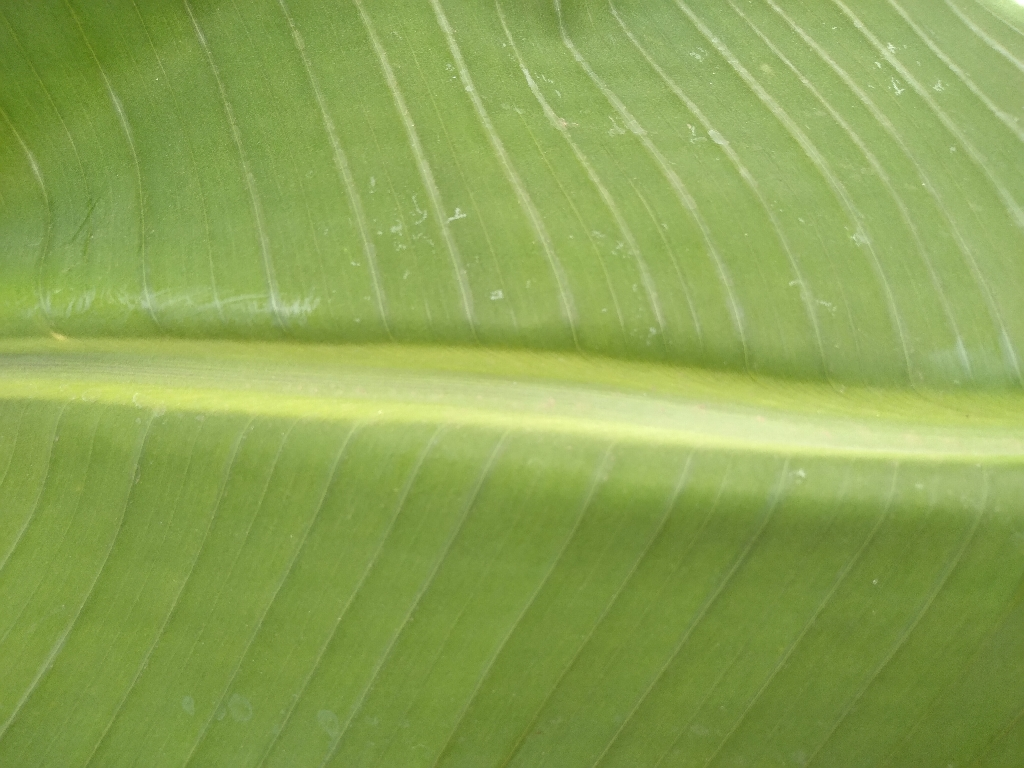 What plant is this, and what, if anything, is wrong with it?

banana, healthy
